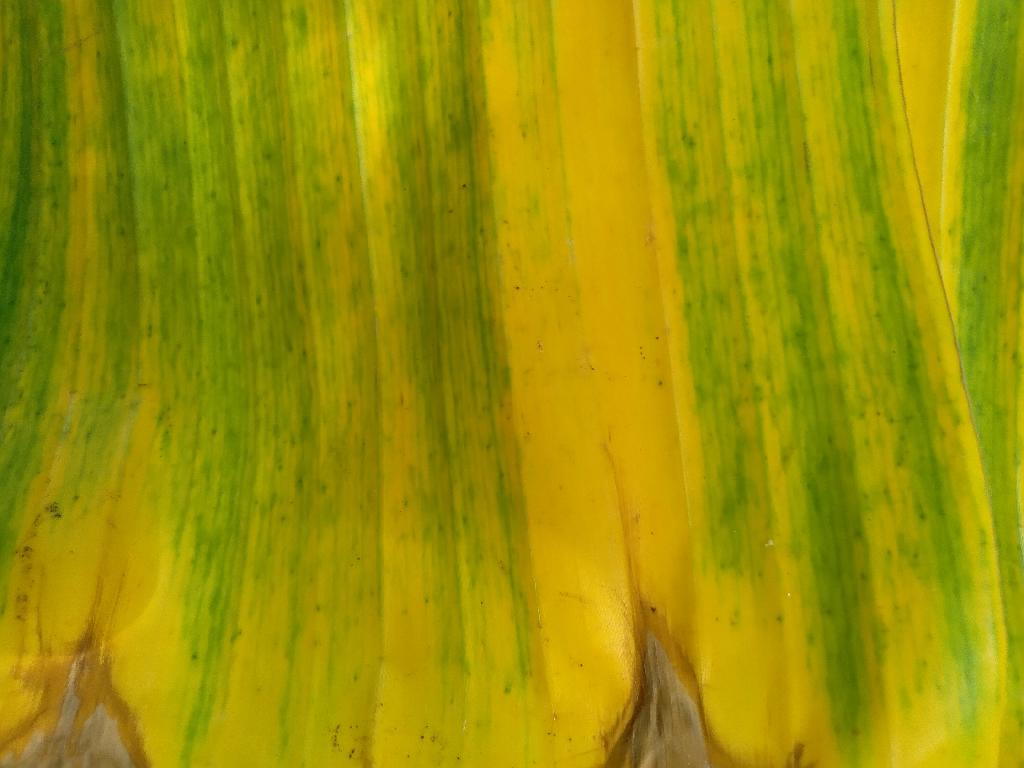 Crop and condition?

banana, fusarium wilt race 1
